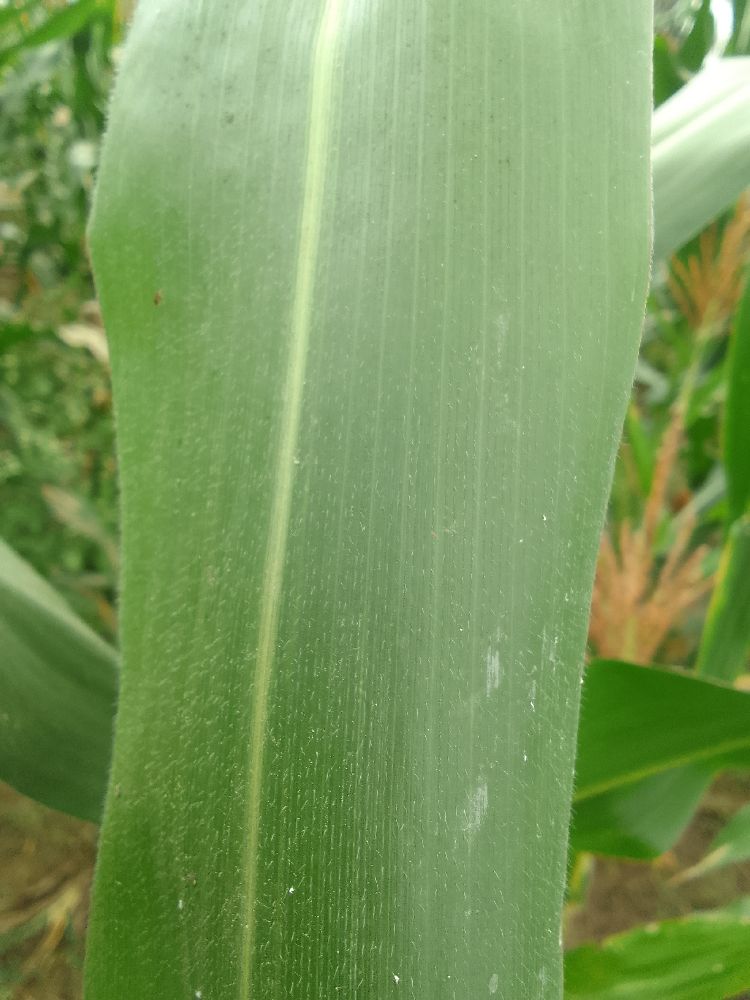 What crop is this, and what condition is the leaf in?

maize, healthy
